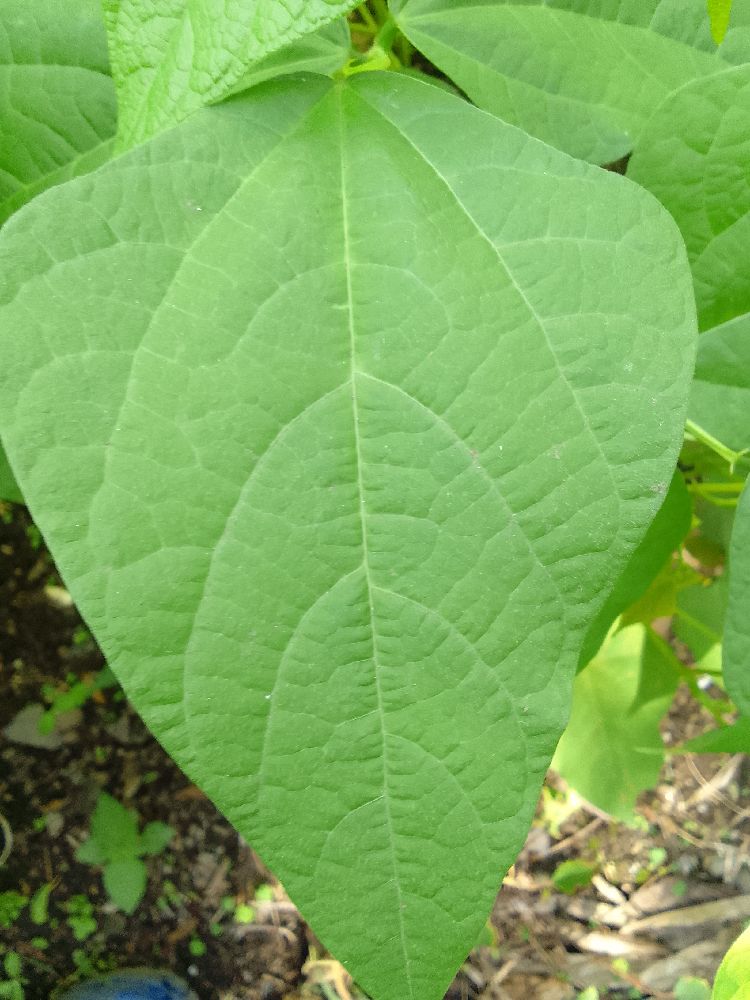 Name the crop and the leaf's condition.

common bean, healthy
